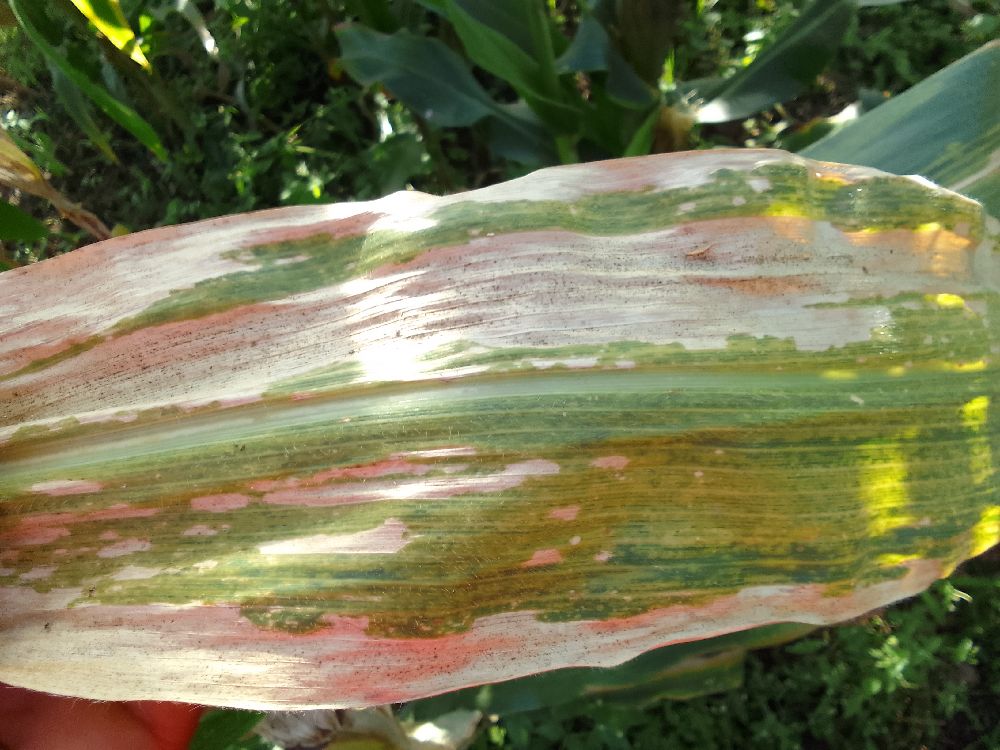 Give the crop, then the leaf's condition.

maize, maize lethal necrosis
